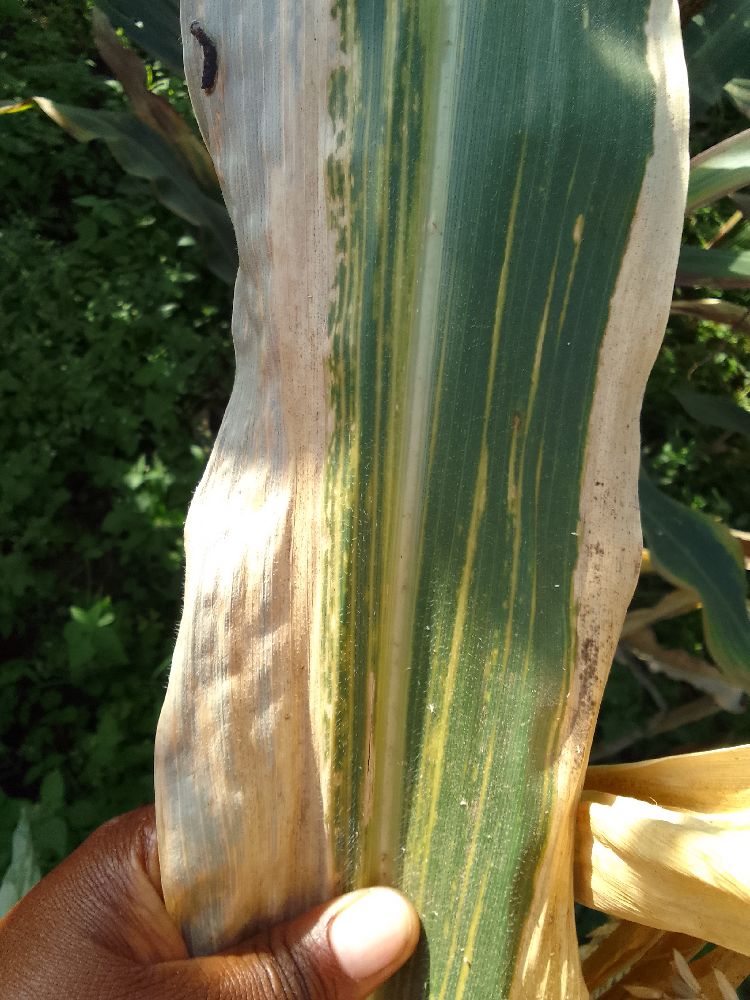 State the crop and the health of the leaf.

maize, maize lethal necrosis
